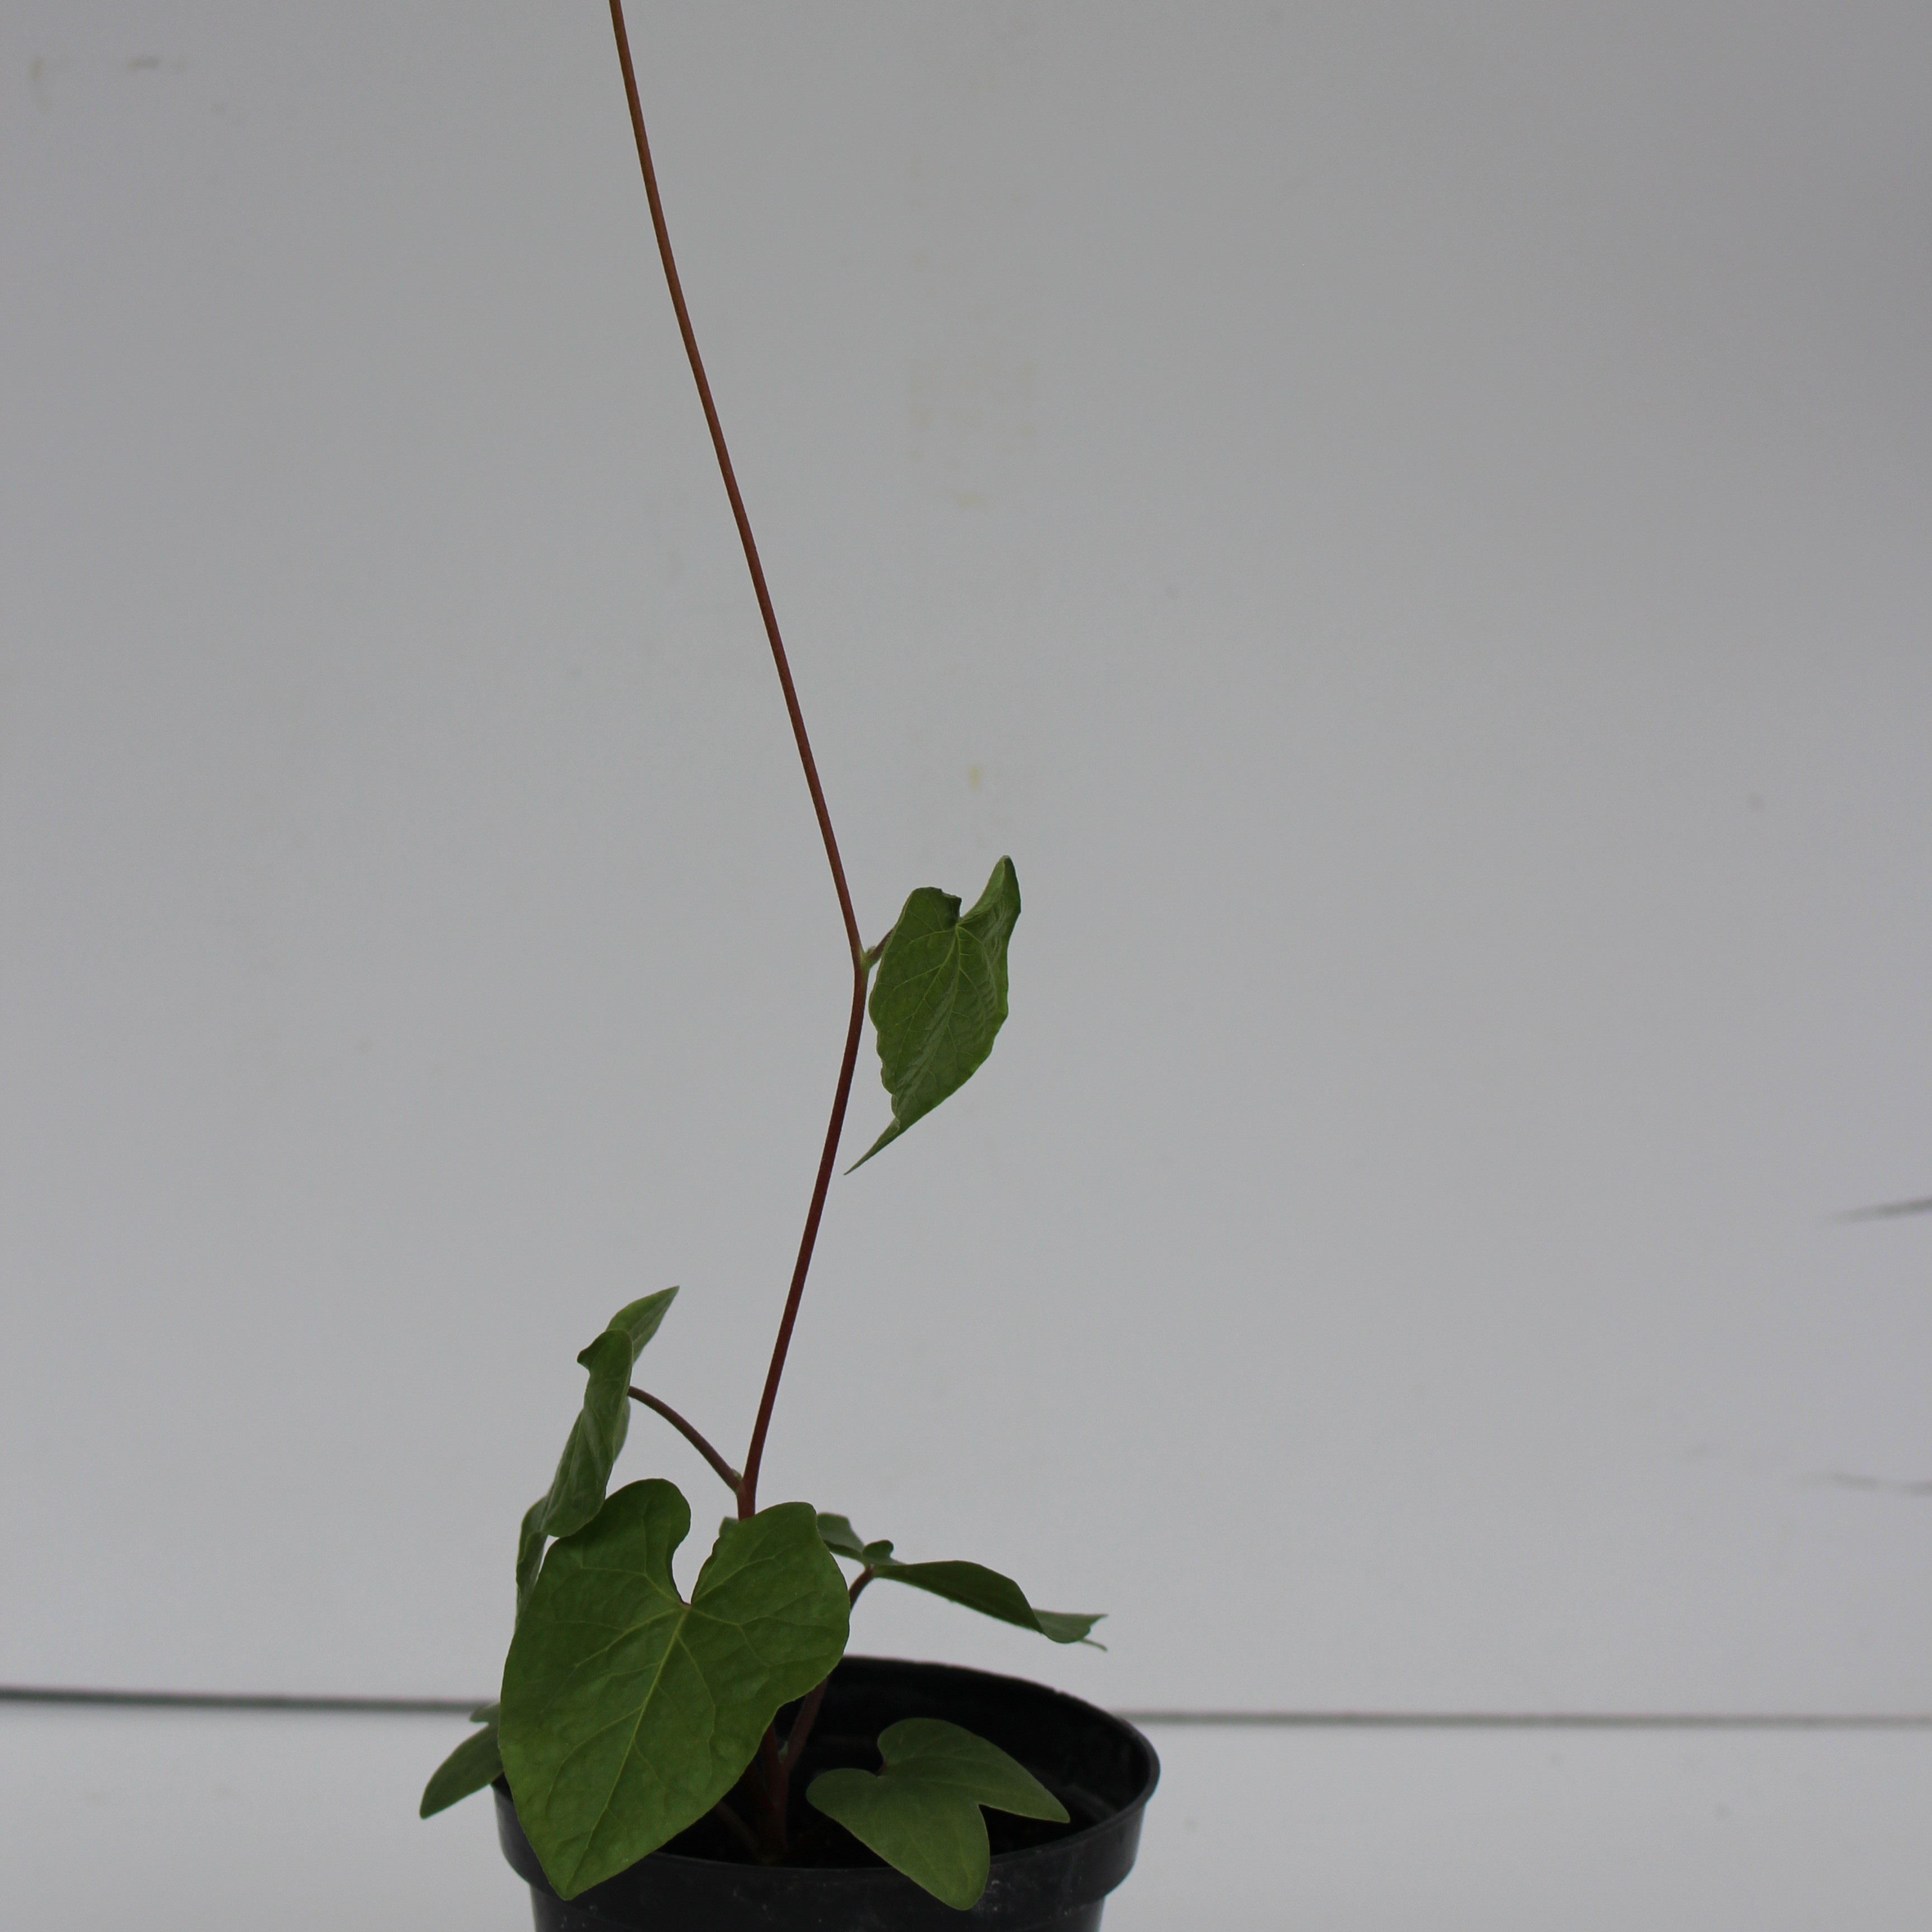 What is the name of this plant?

Convolvulus arvensis
